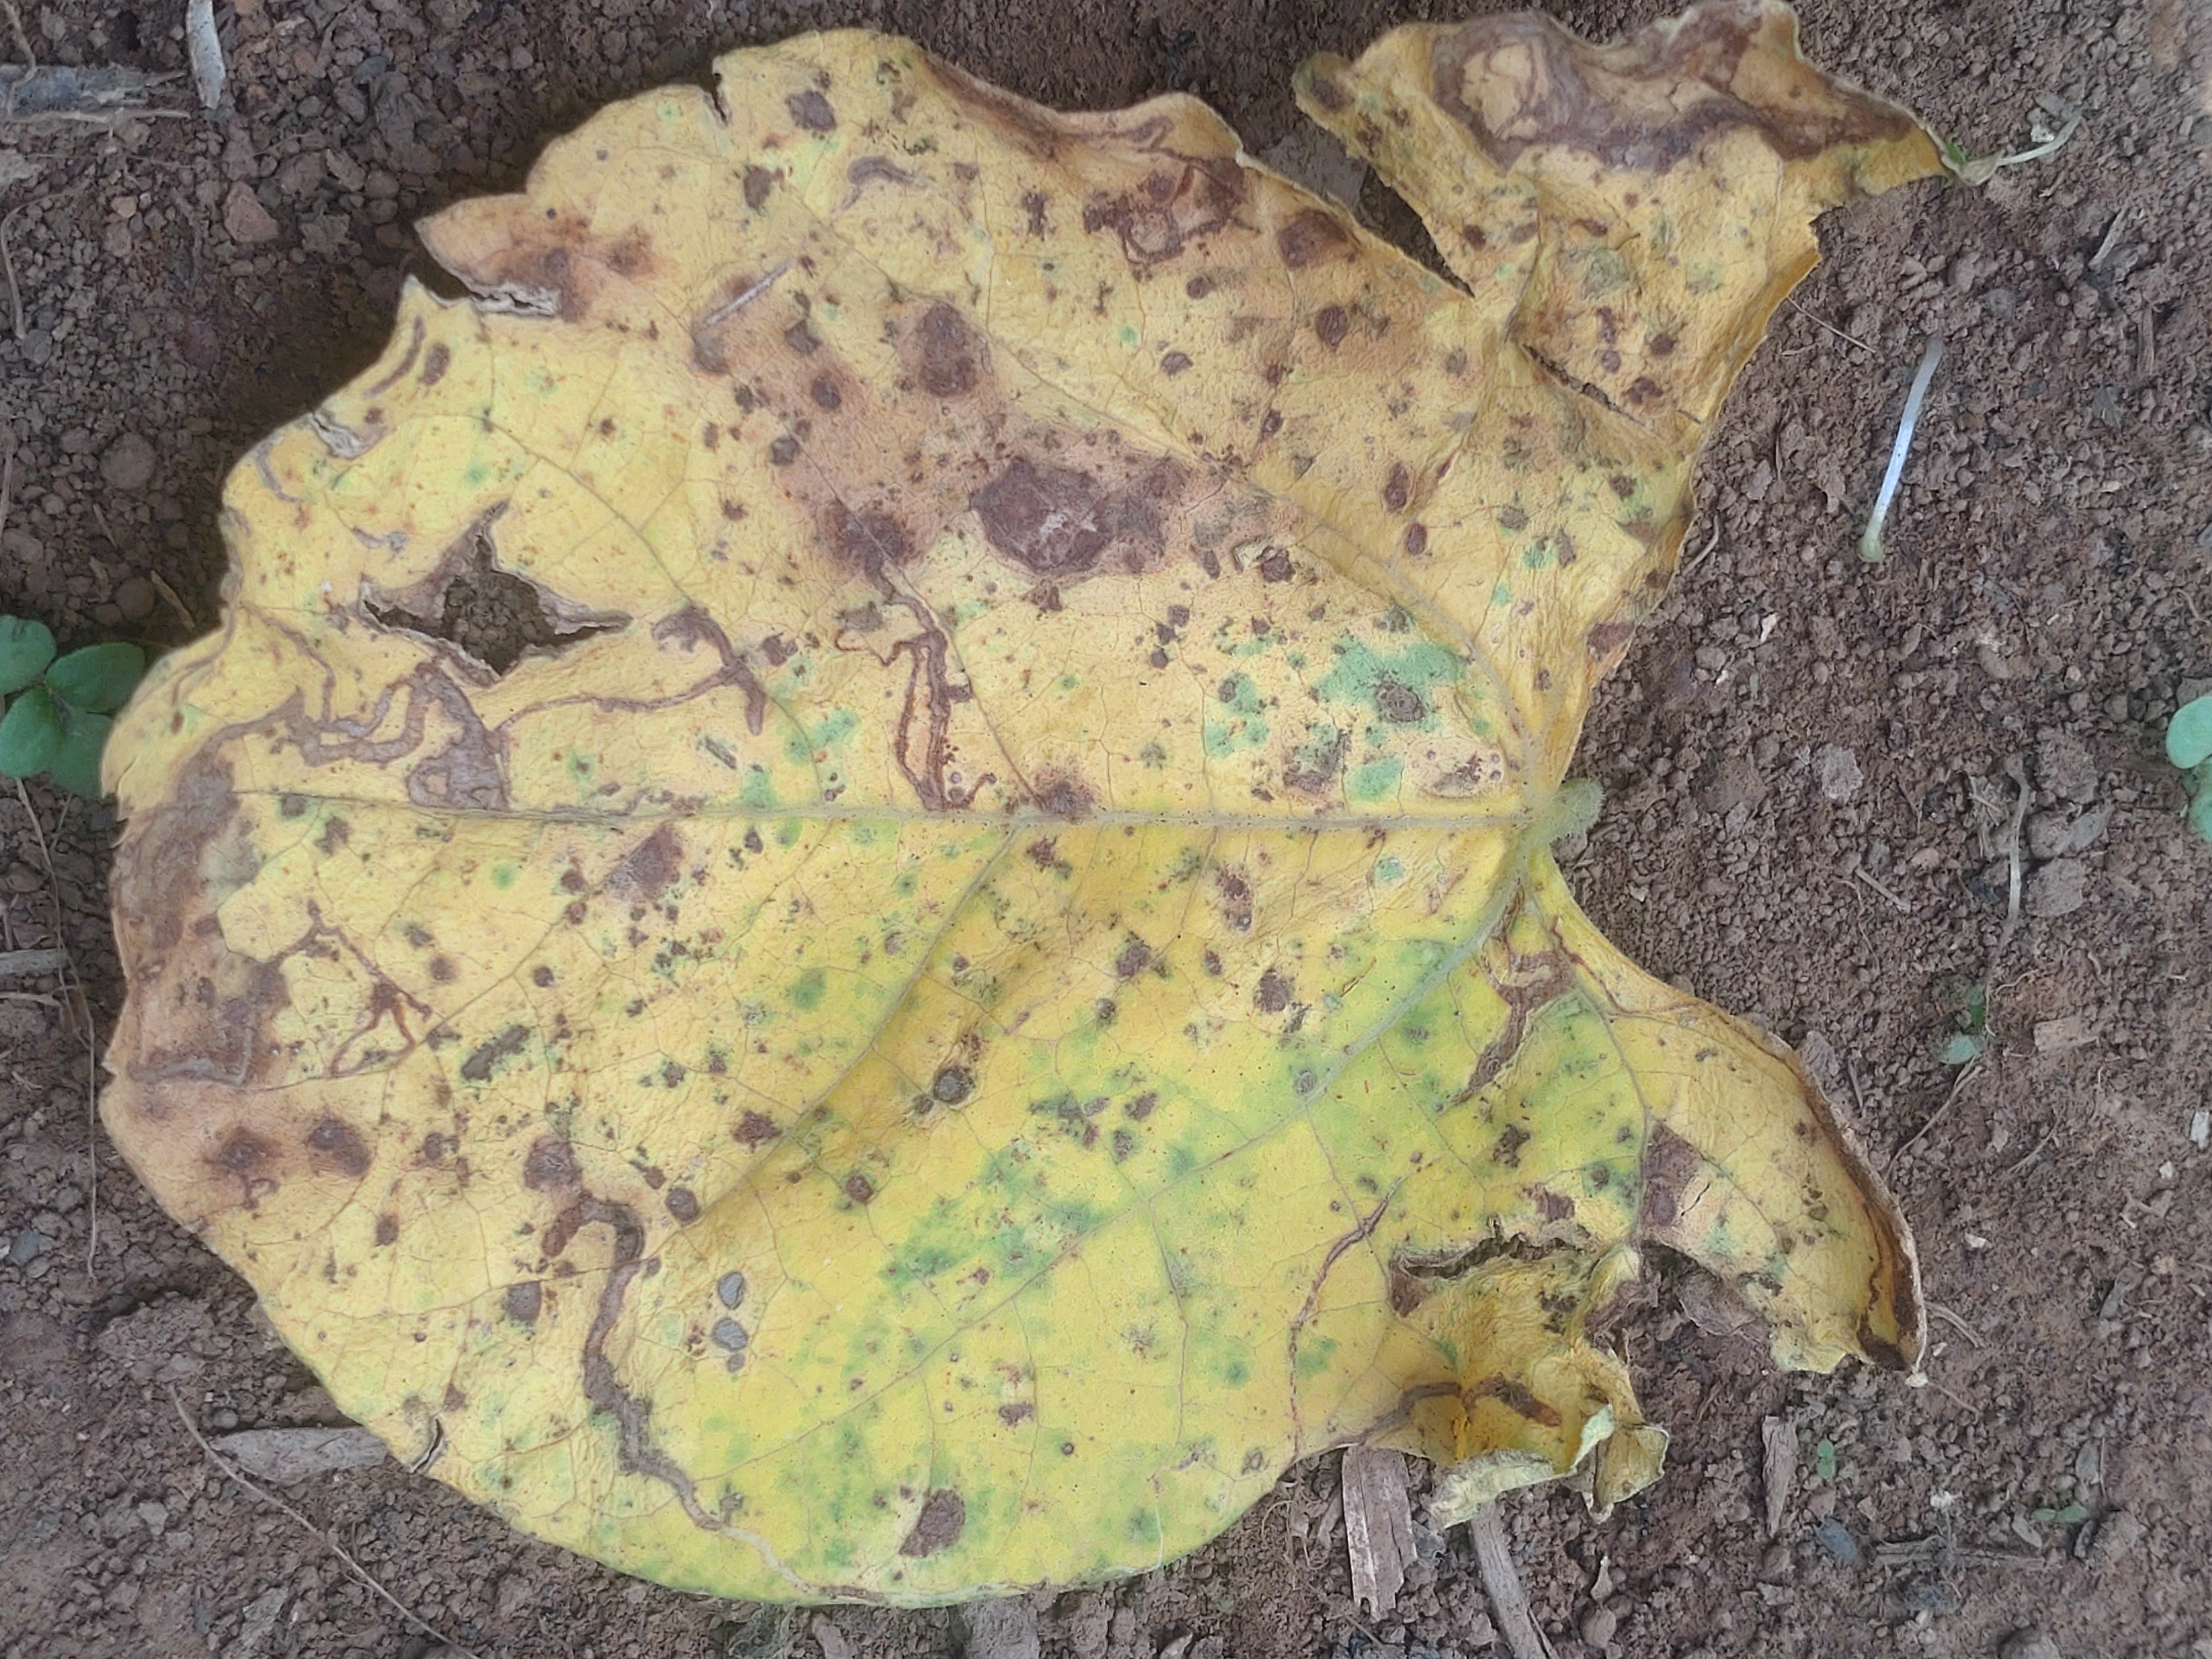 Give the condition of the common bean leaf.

anthracnose
